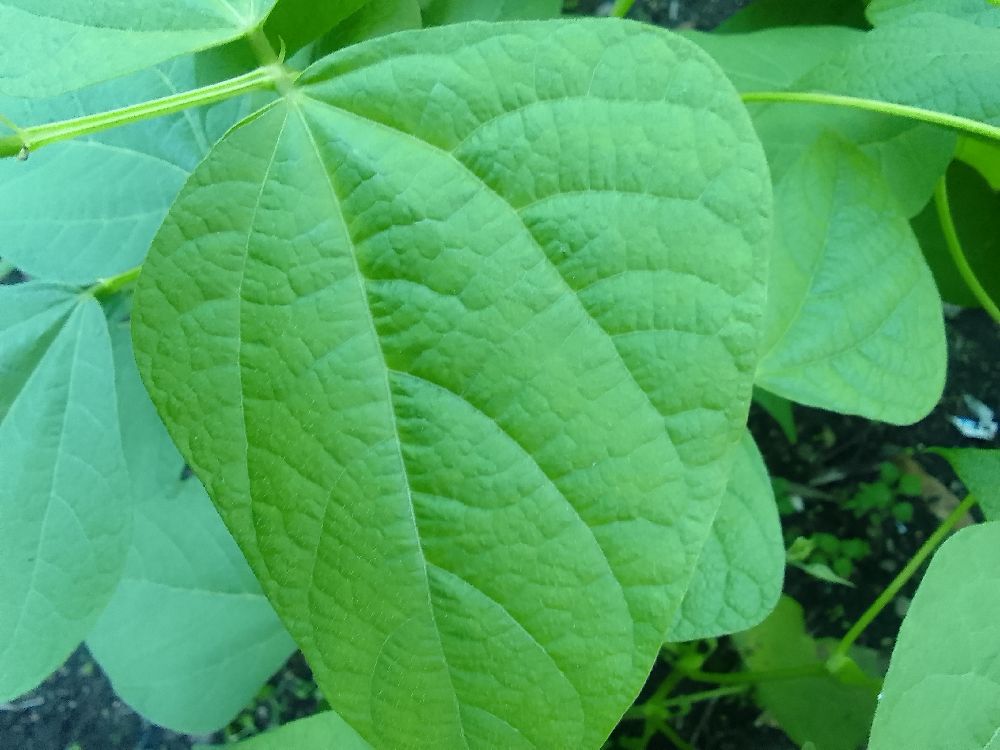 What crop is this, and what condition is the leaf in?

common bean, healthy
